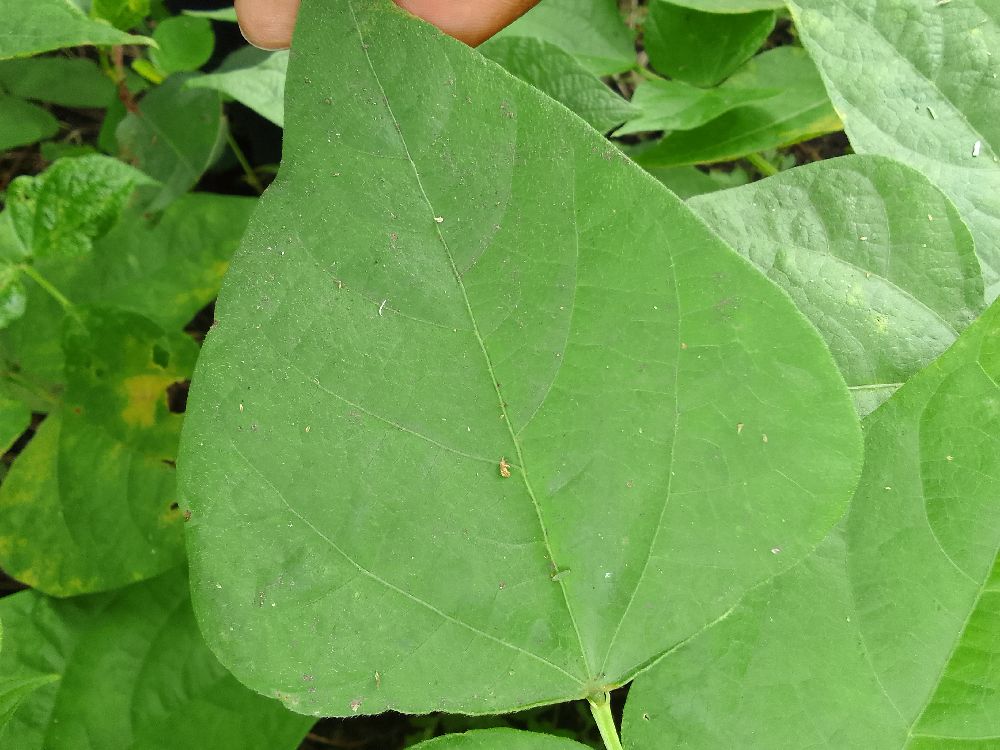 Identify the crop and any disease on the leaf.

common bean, healthy
